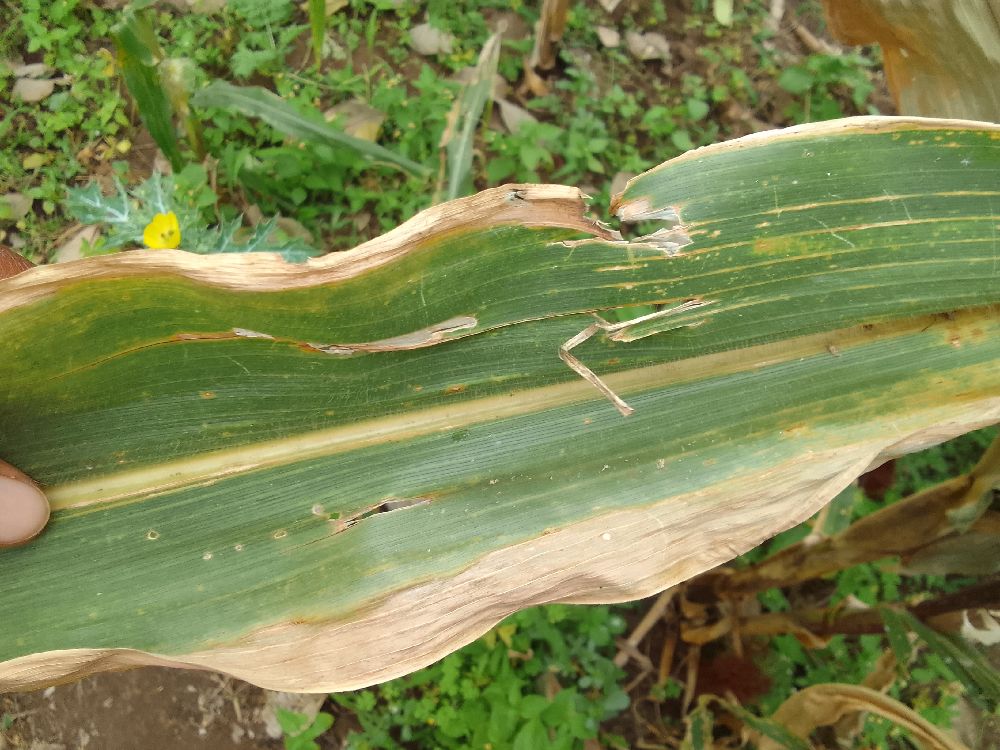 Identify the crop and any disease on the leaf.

maize, maize lethal necrosis
